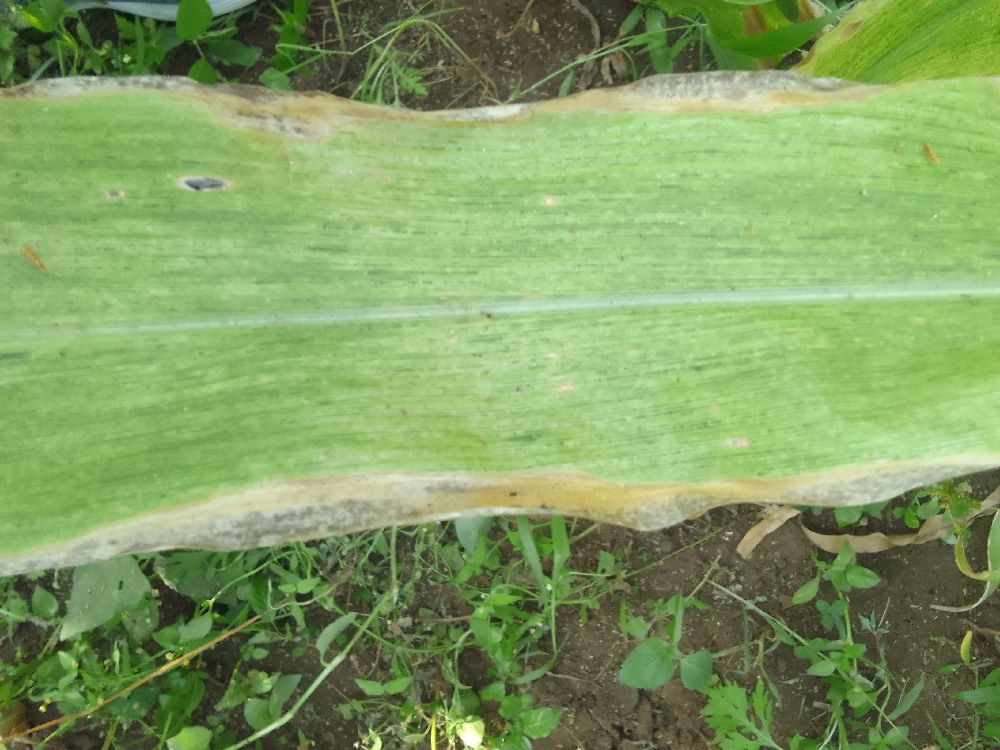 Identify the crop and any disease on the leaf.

maize, maize lethal necrosis
